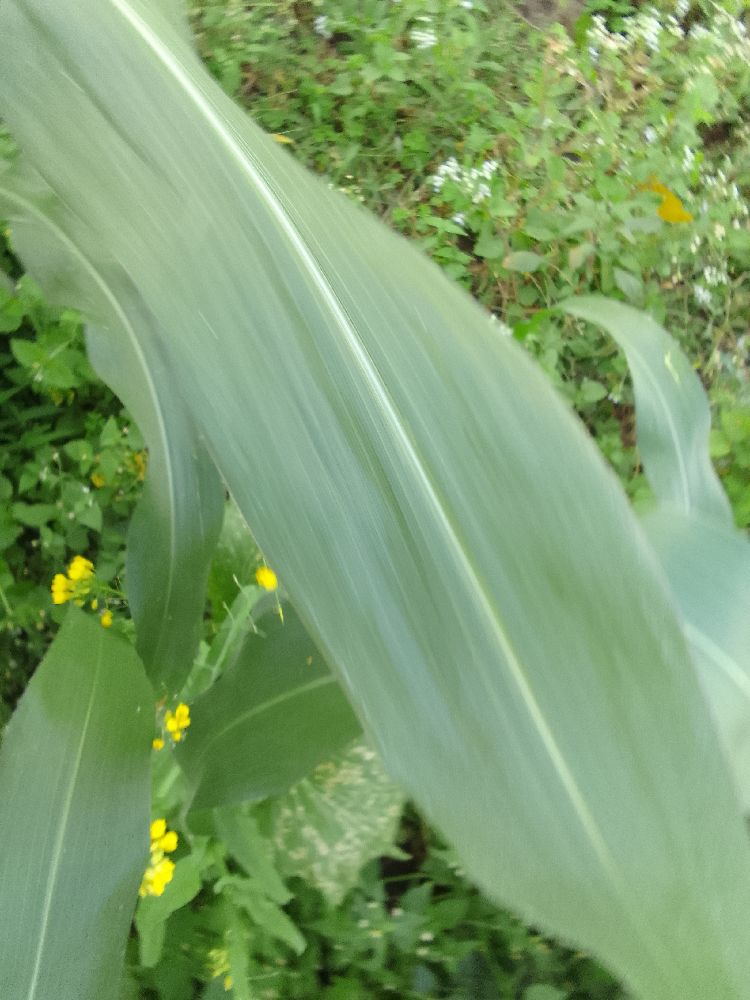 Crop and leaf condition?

maize, healthy
